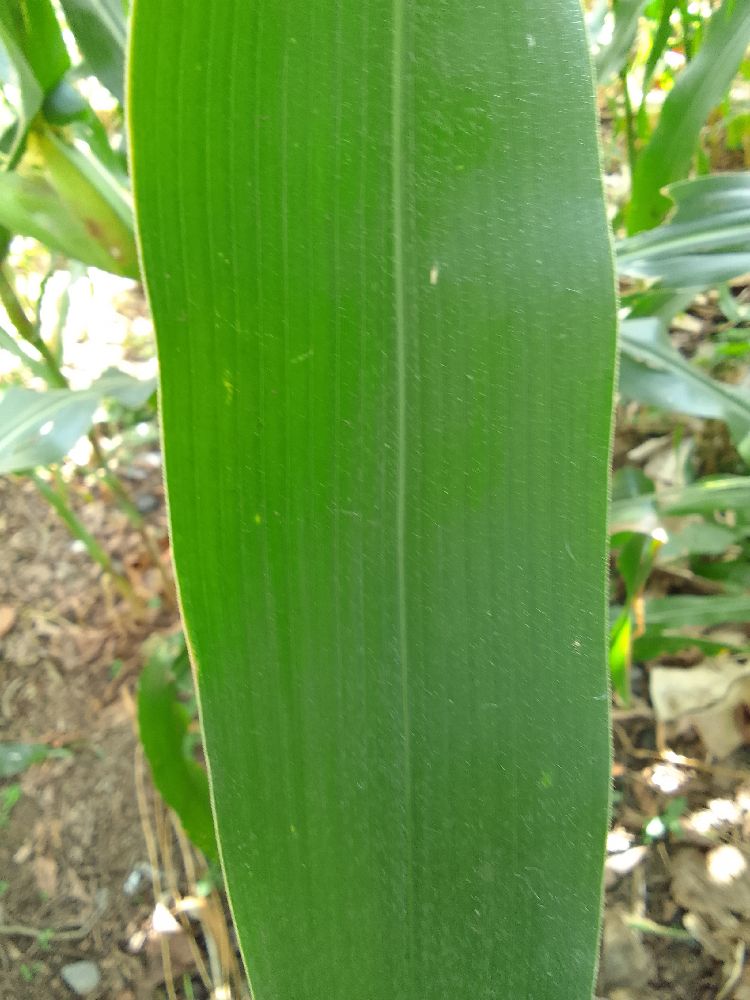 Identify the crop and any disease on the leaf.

maize, healthy
